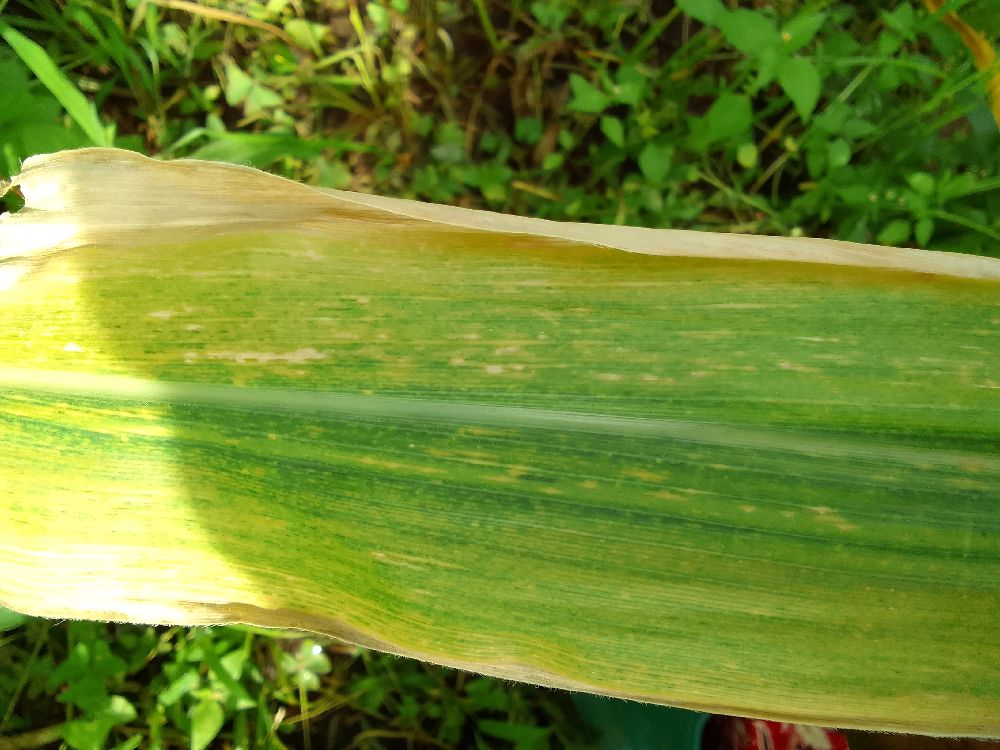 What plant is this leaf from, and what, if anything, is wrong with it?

maize, maize lethal necrosis
